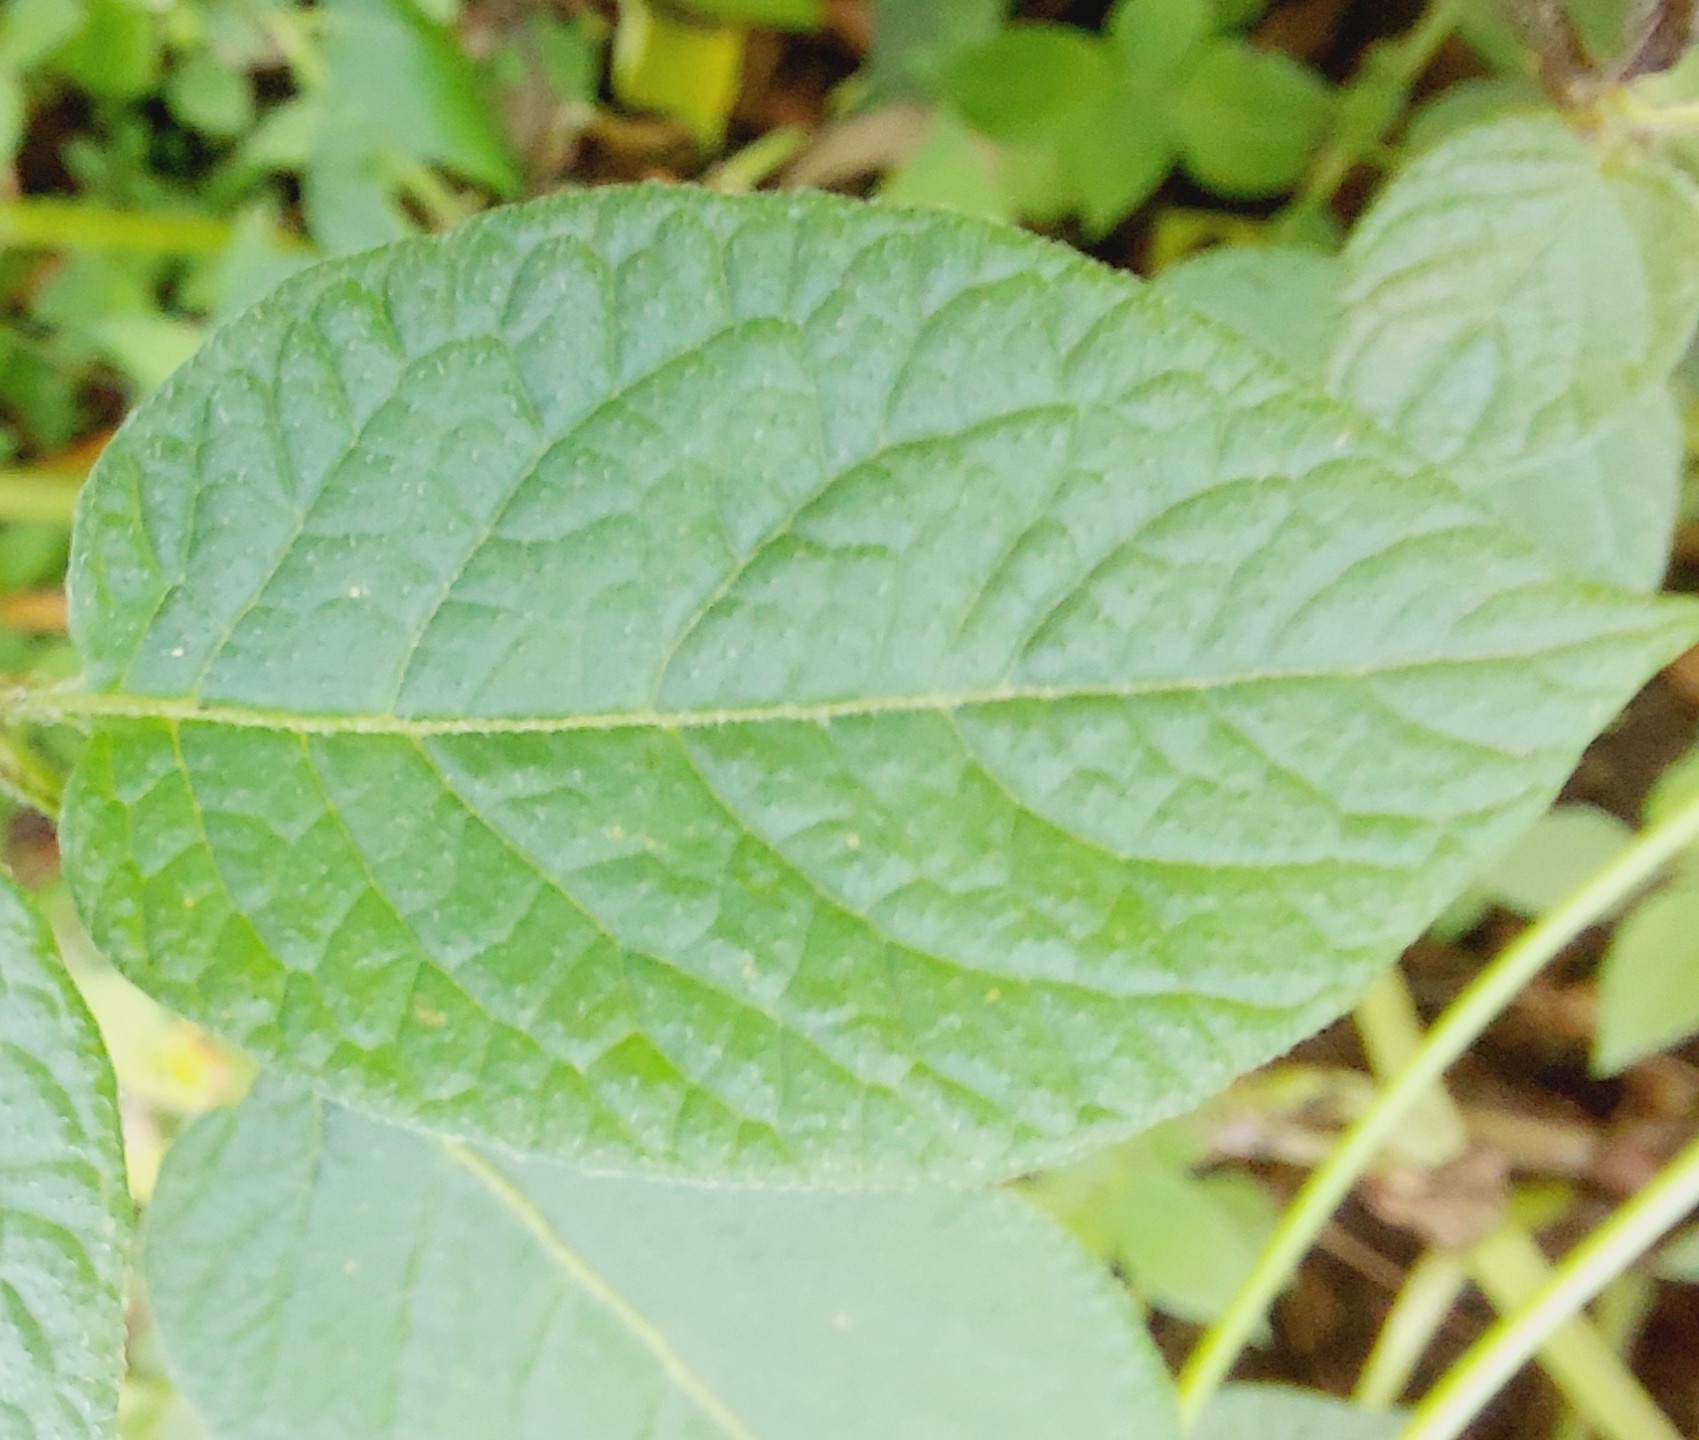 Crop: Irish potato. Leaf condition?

healthy
